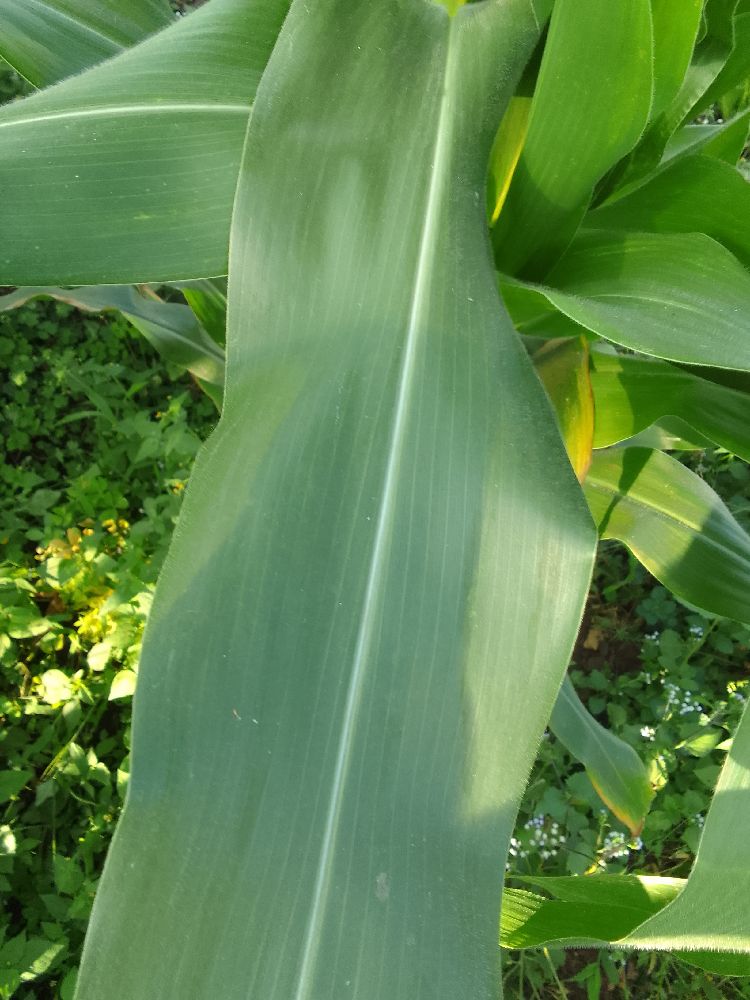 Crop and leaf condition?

maize, healthy
